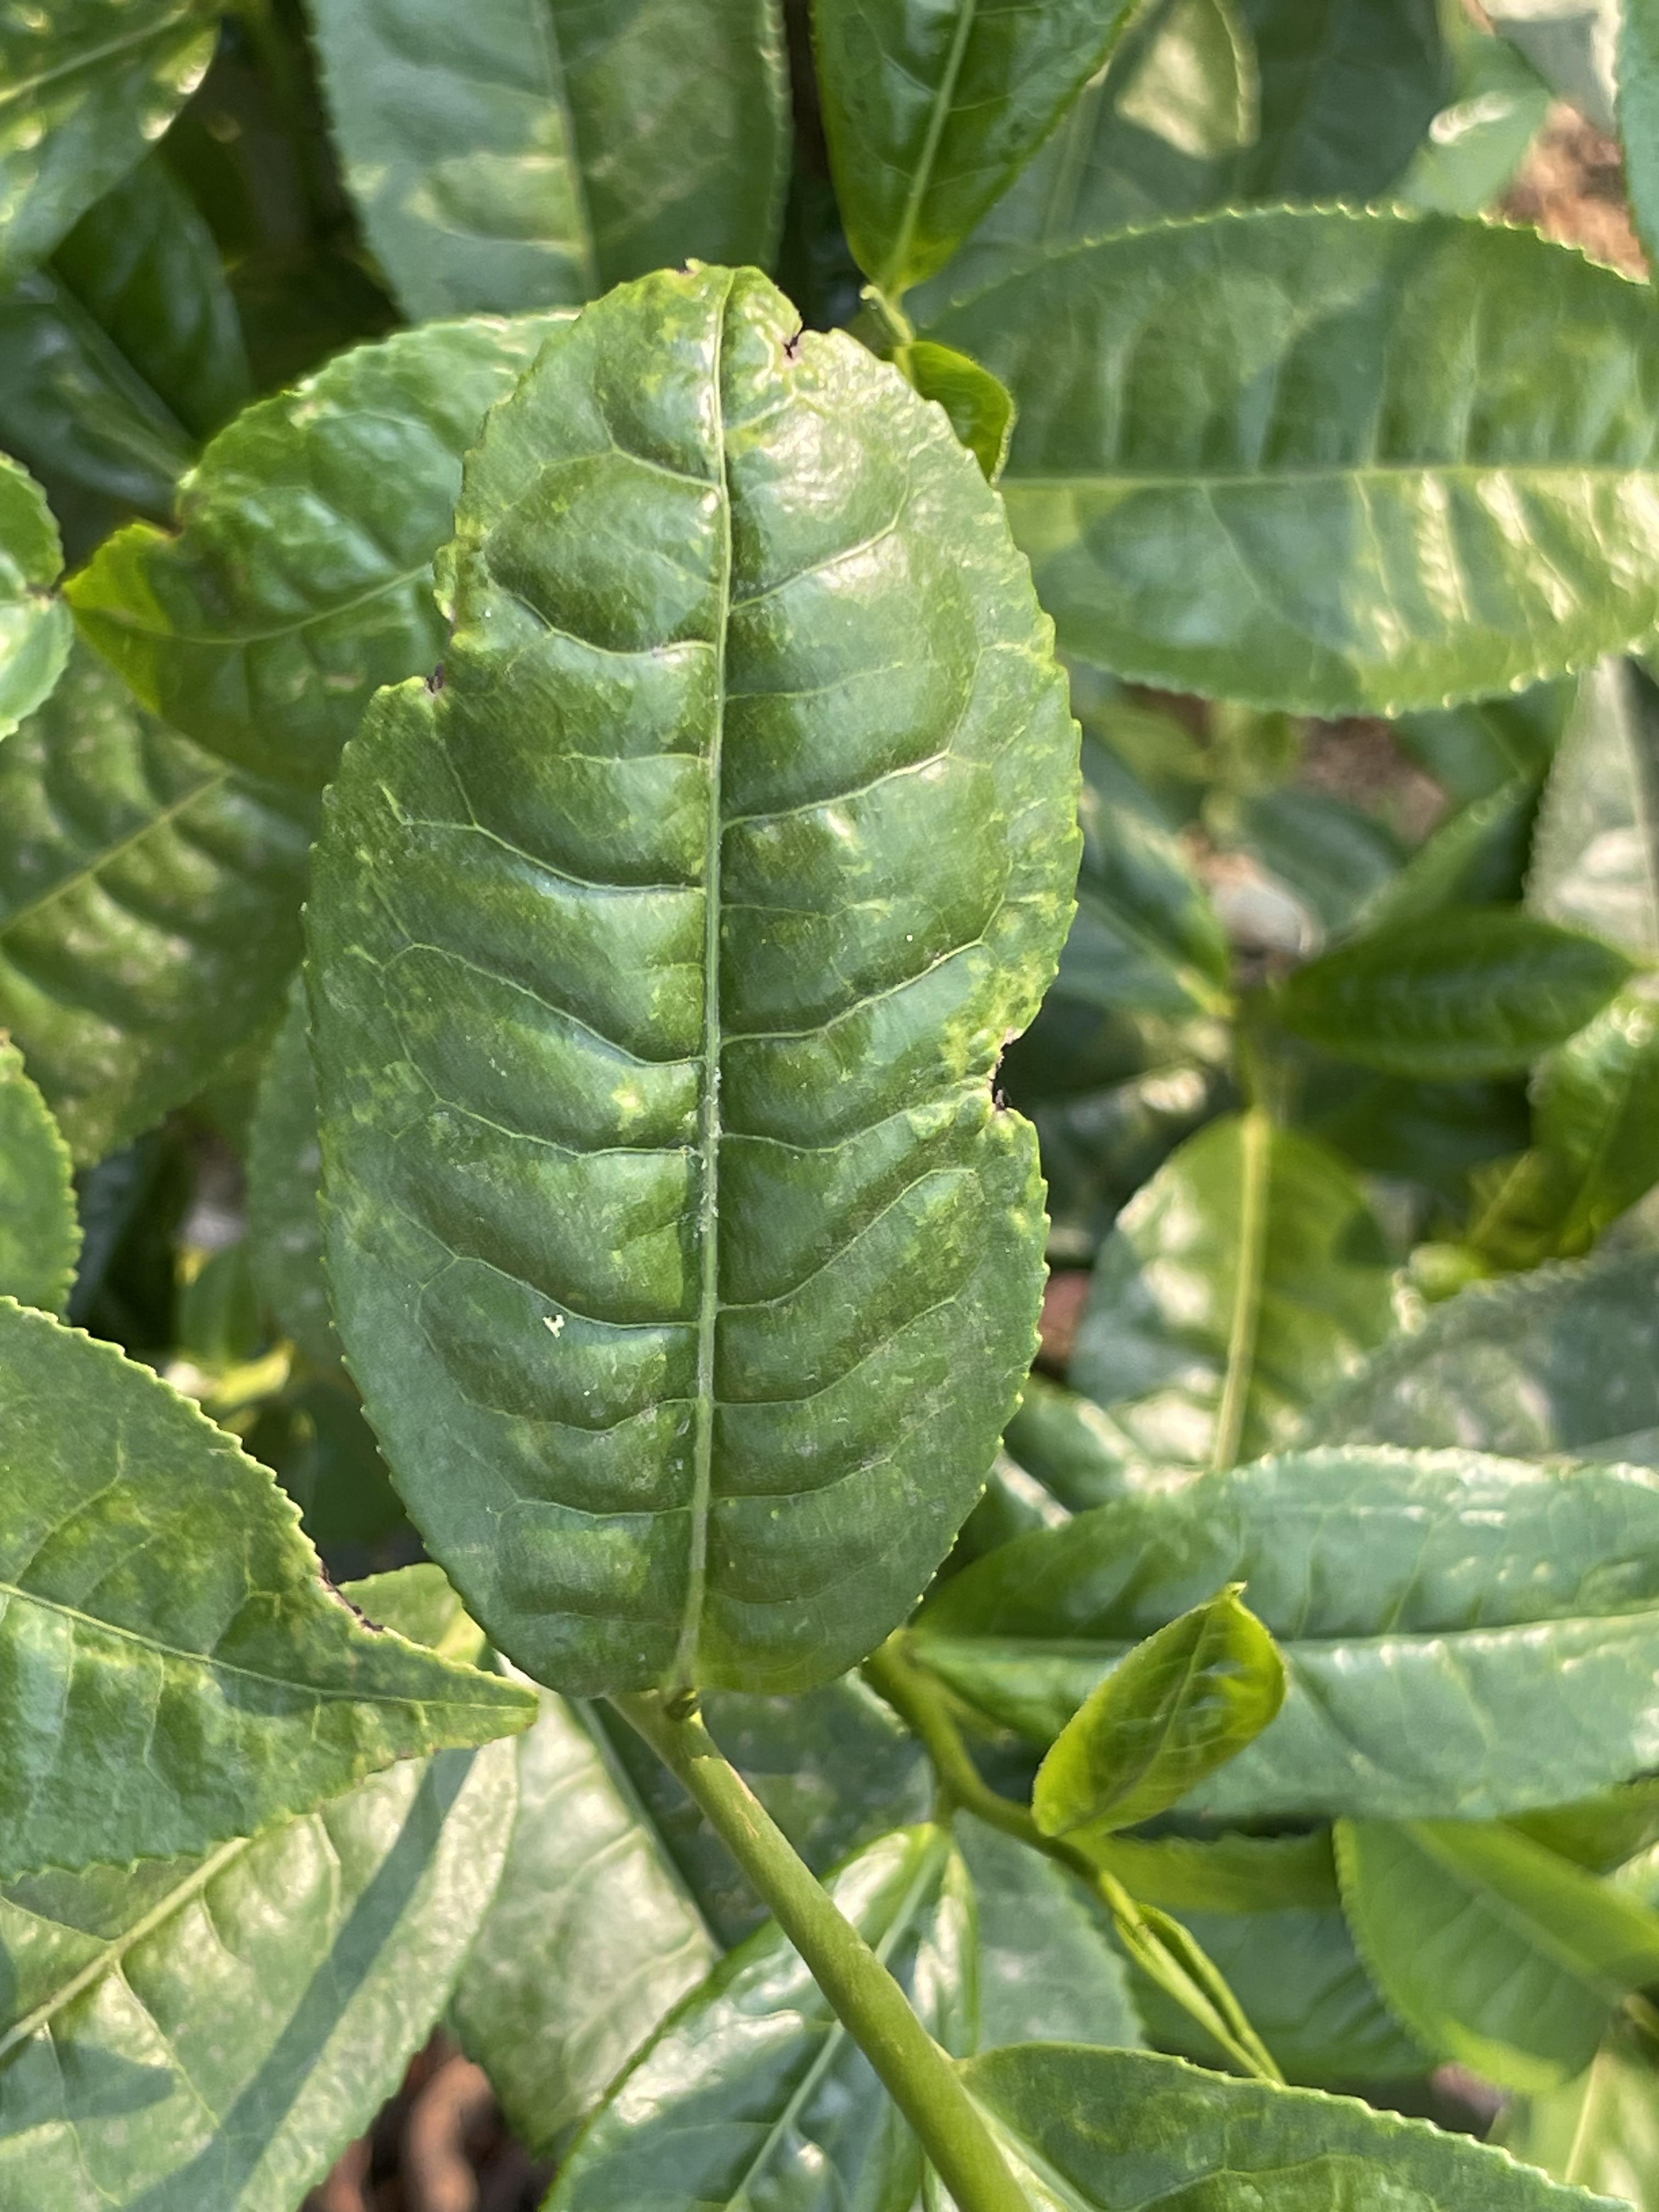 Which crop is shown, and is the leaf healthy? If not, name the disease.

tea, healthy leaf
